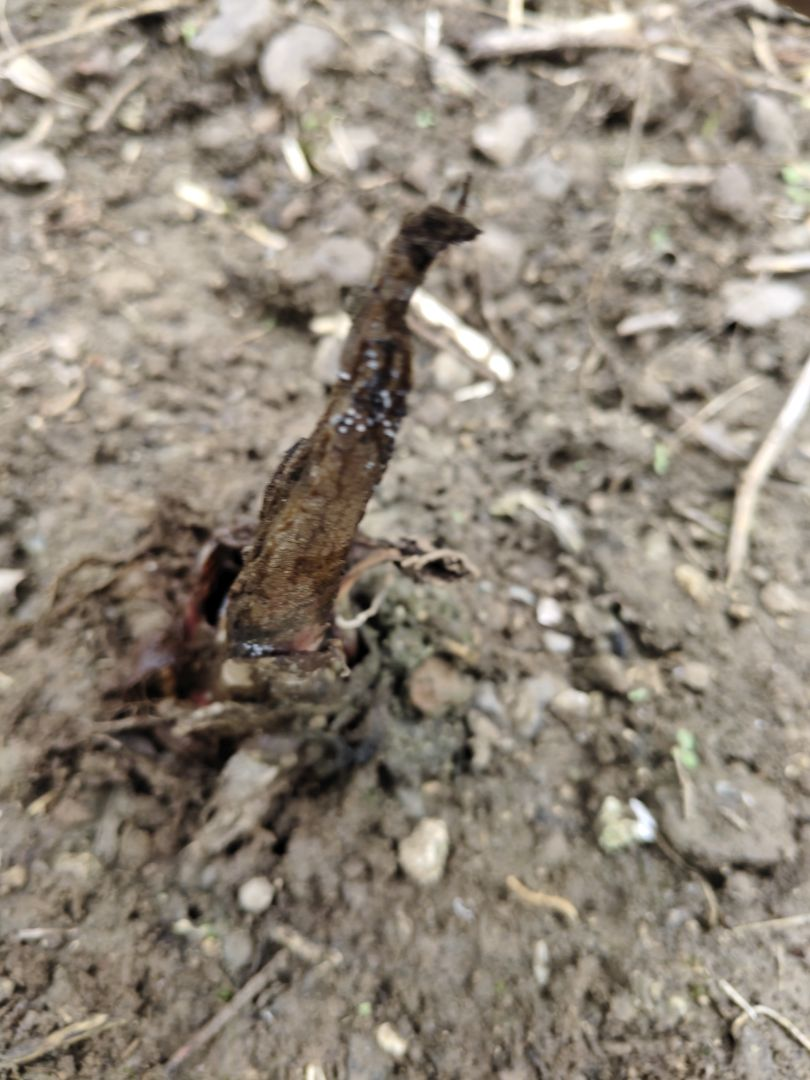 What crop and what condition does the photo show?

taro, root rot
